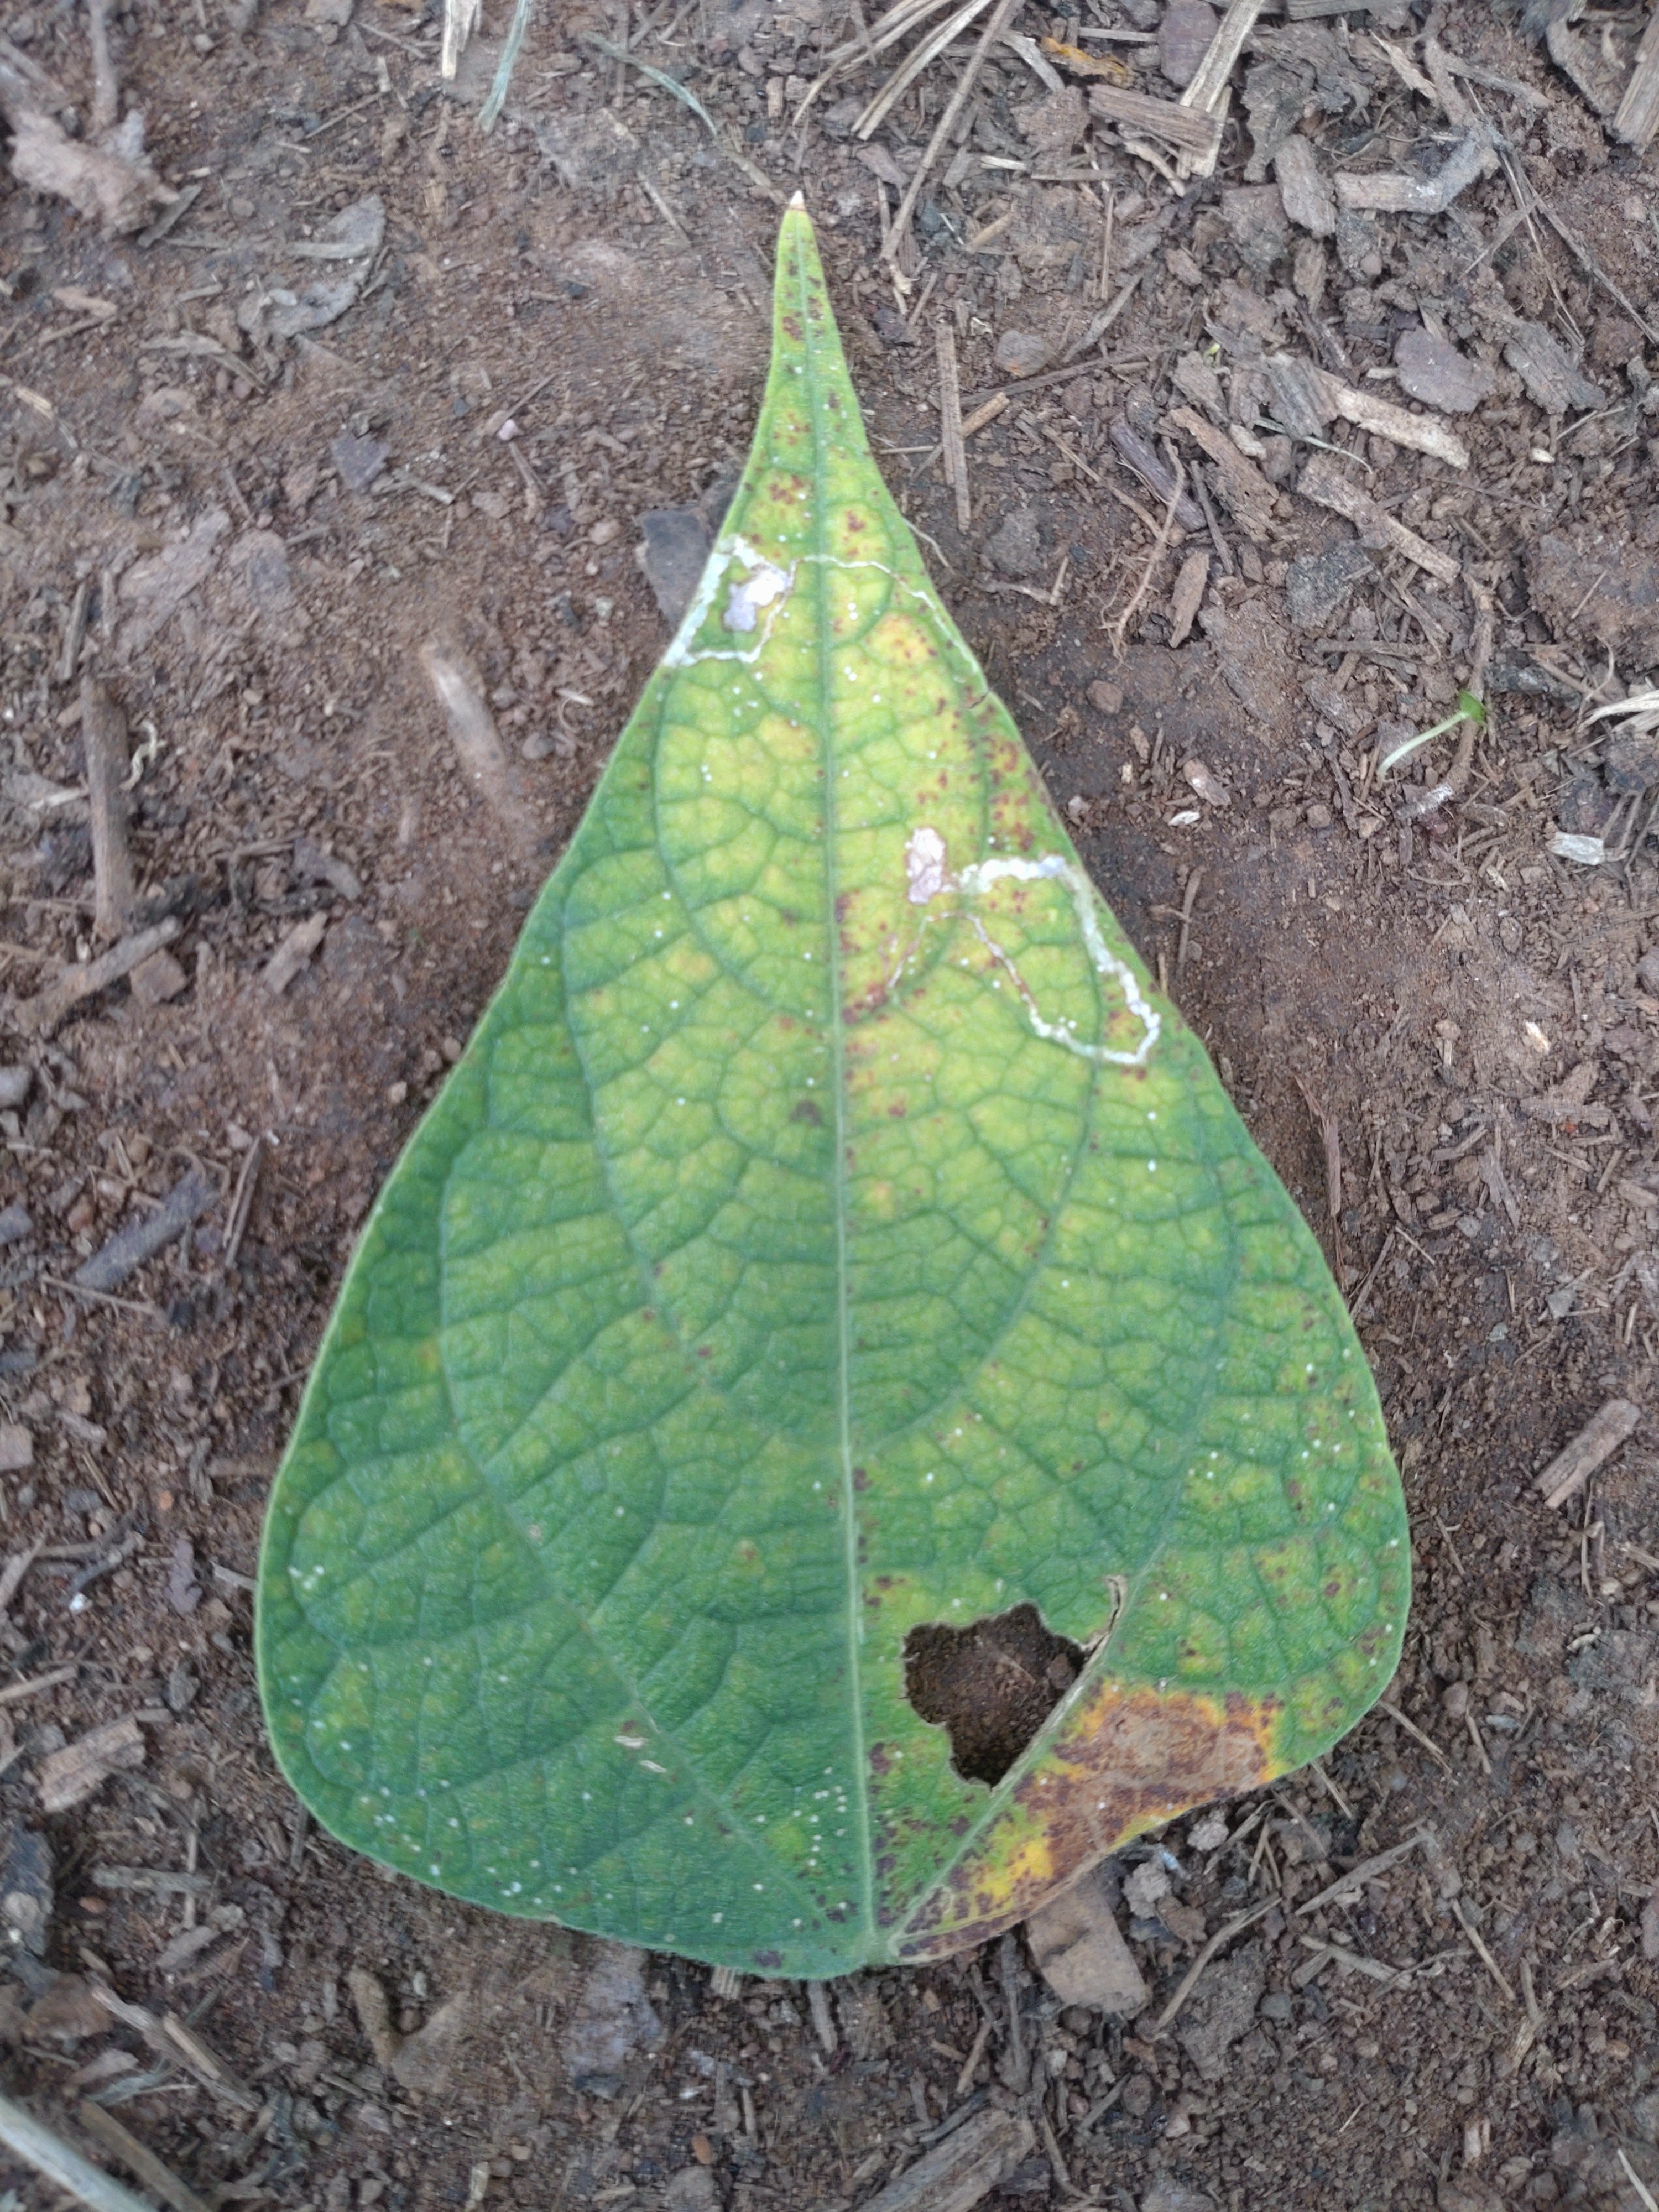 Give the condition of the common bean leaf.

rust
